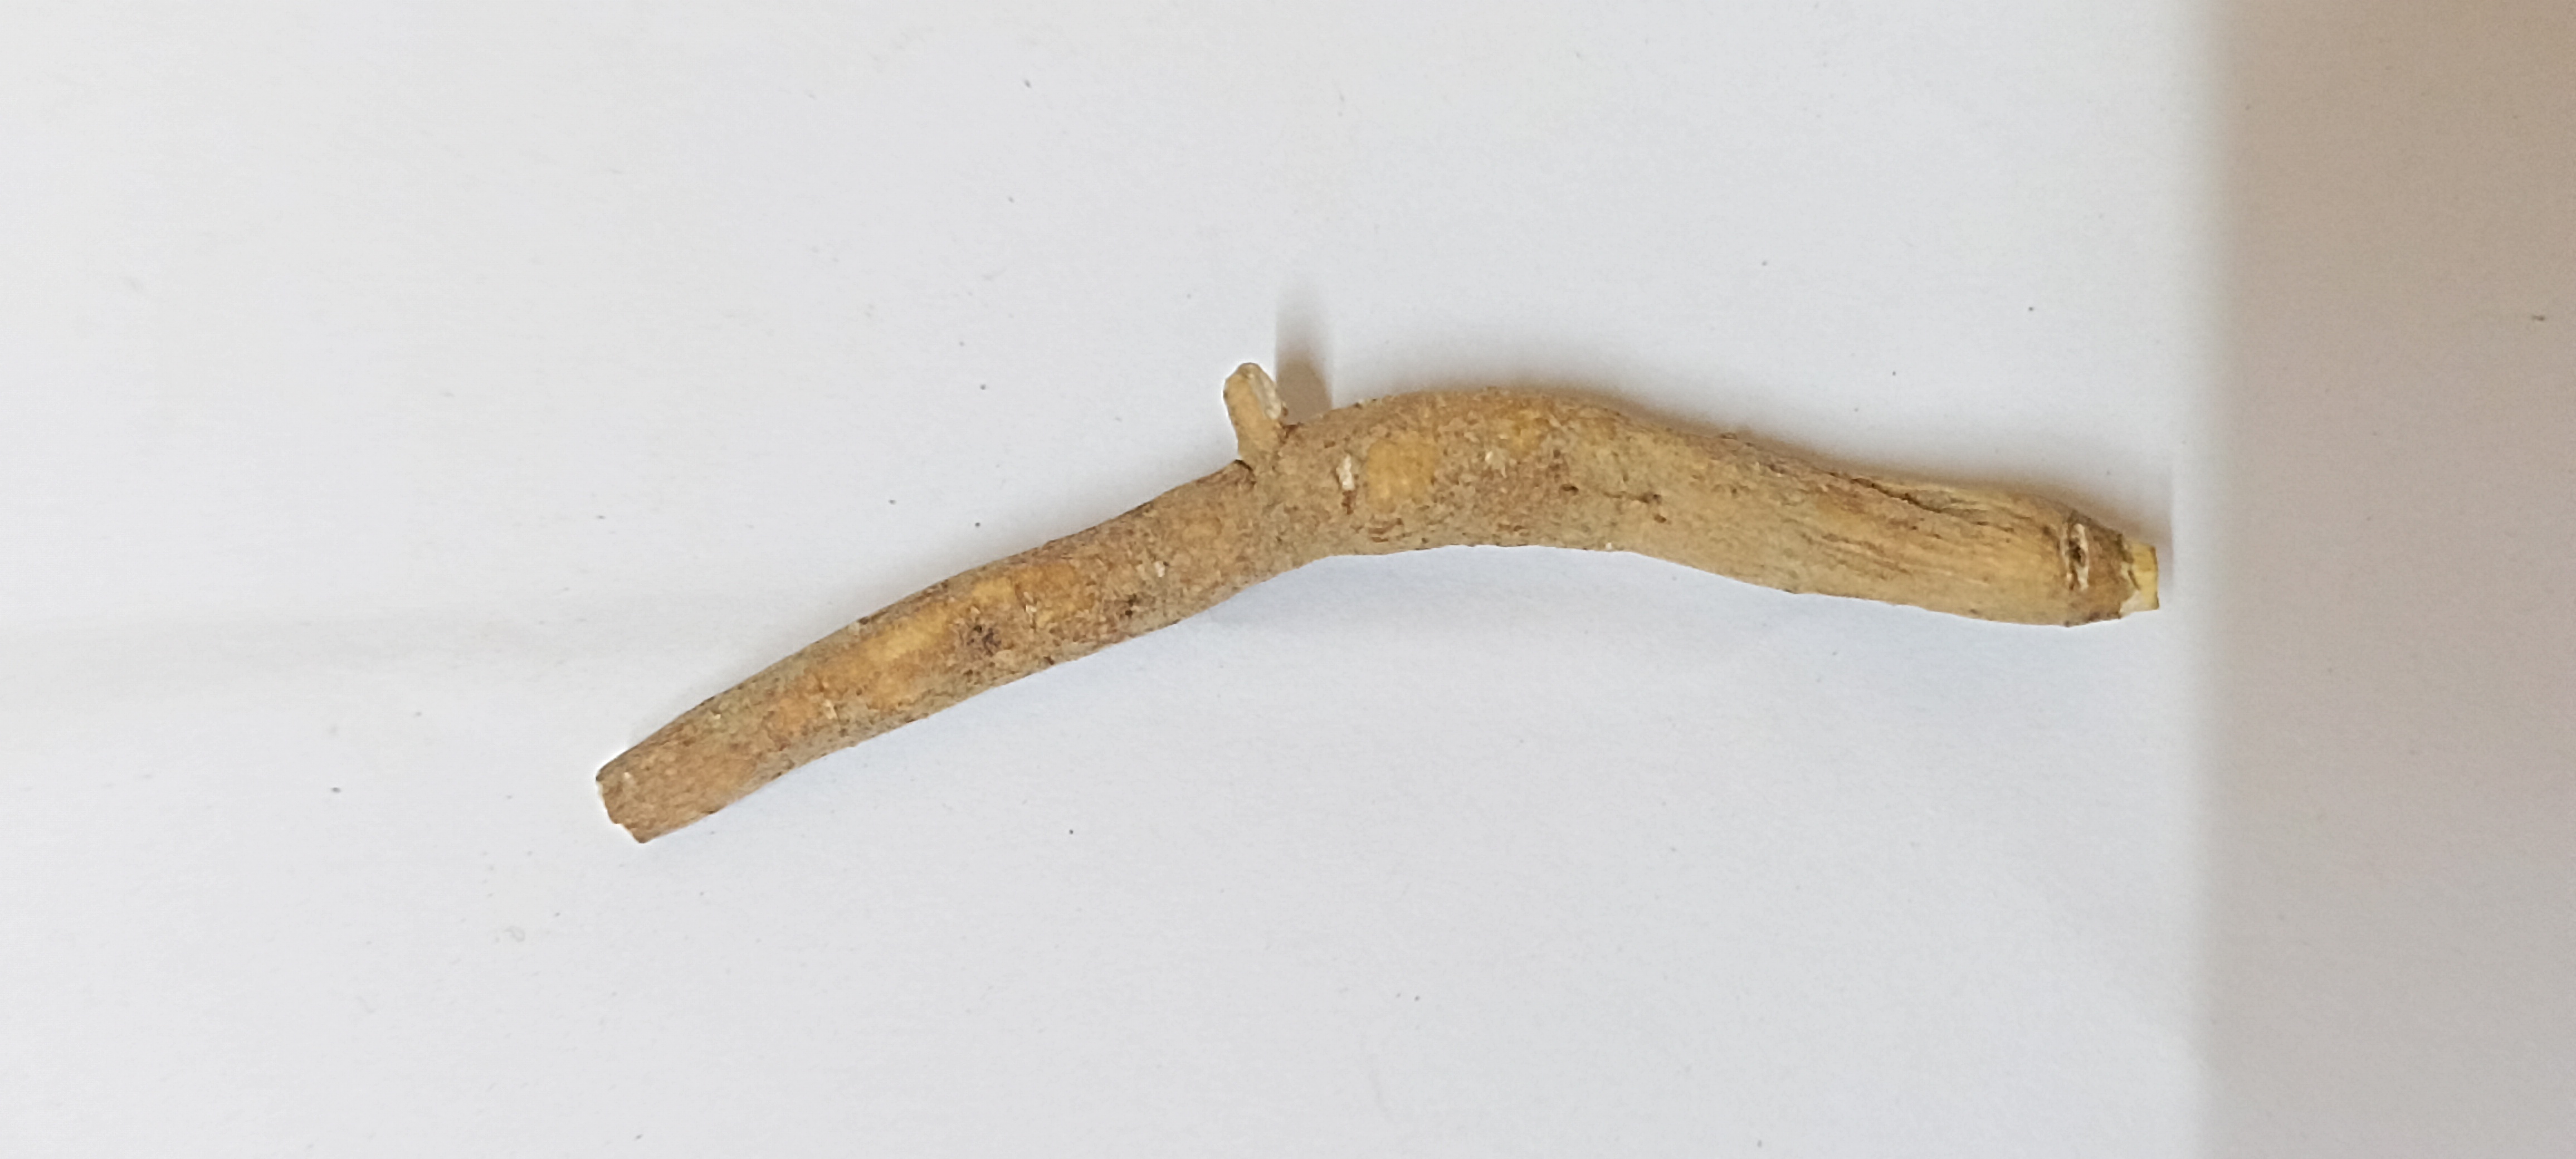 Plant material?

ashwagandha
